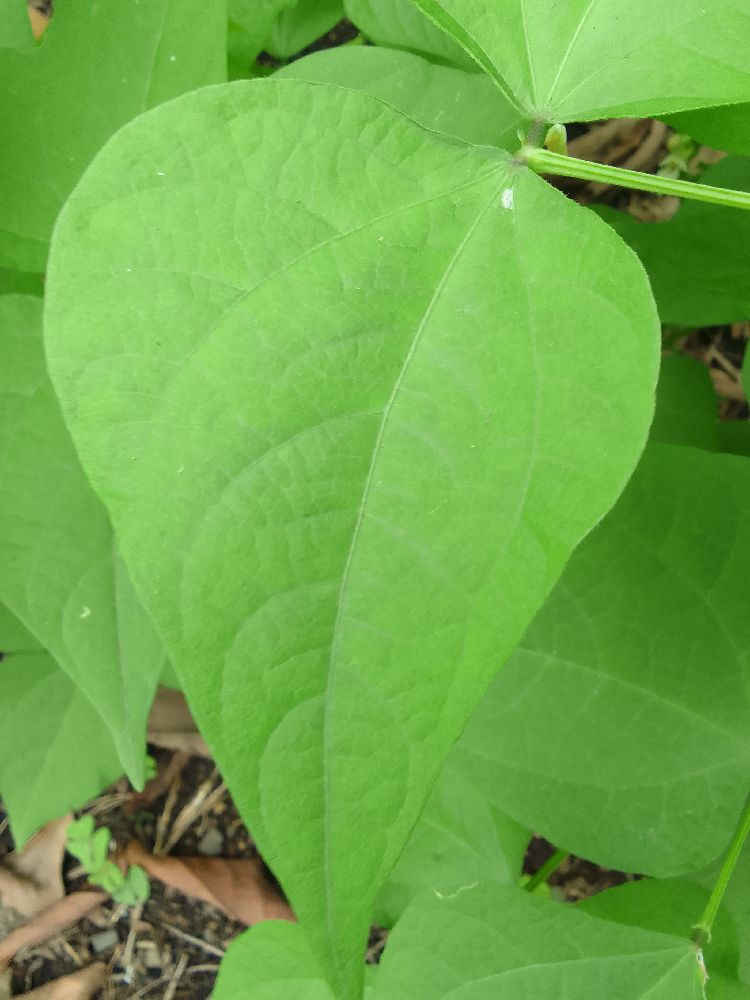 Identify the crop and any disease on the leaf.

common bean, healthy
